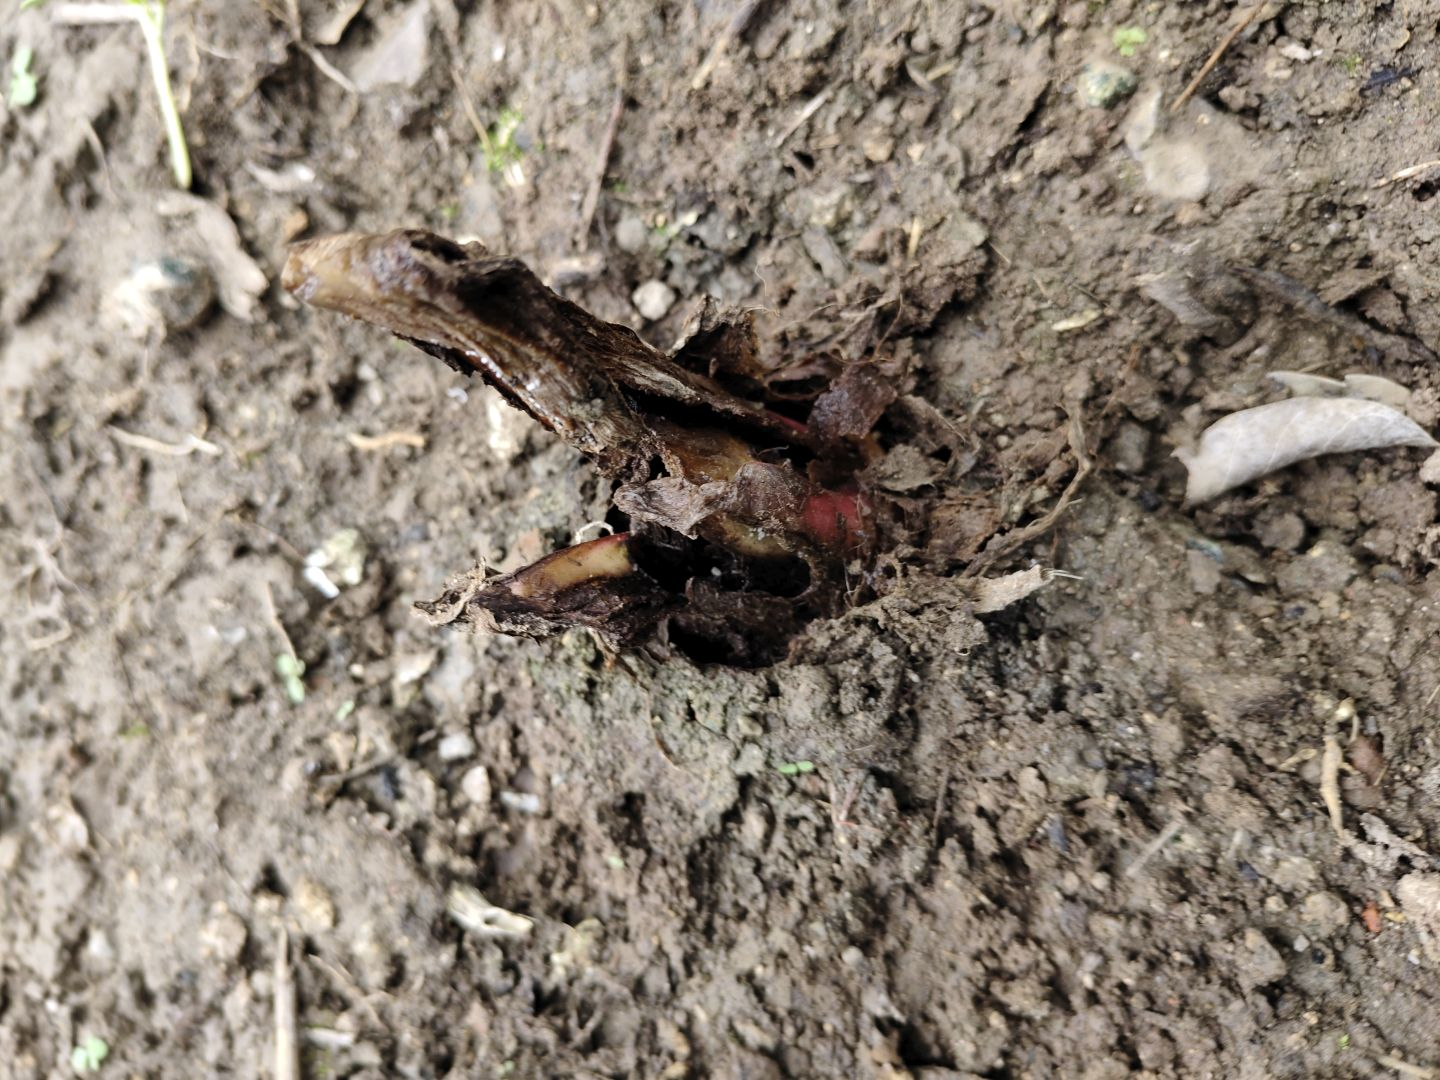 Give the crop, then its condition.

taro, root rot
